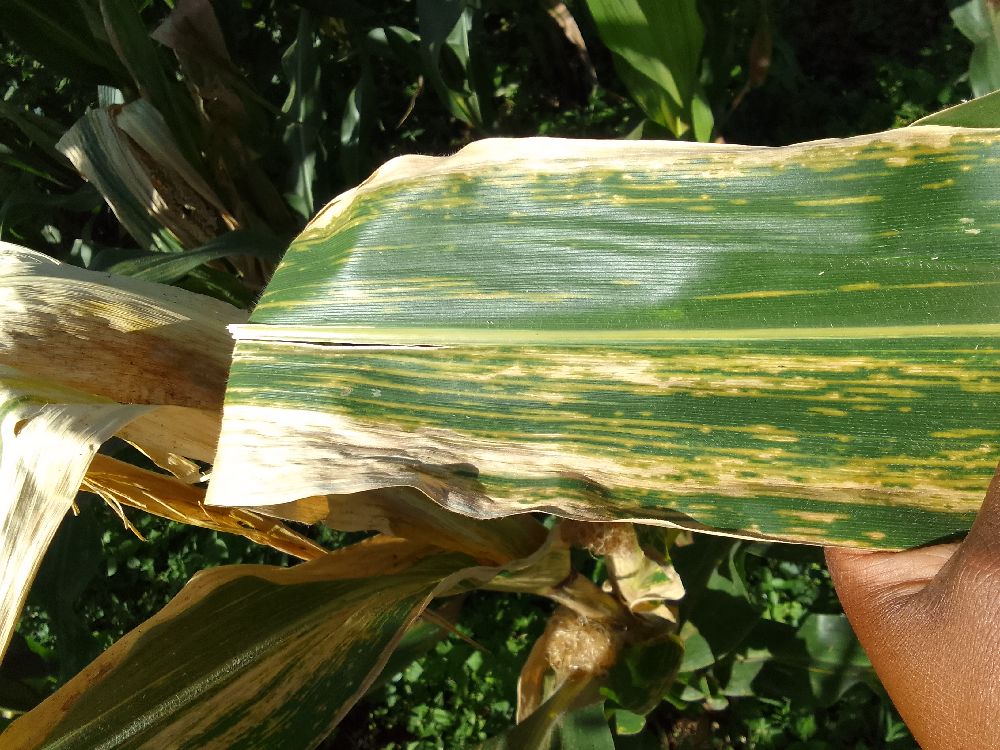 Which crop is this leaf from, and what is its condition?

maize, maize lethal necrosis
